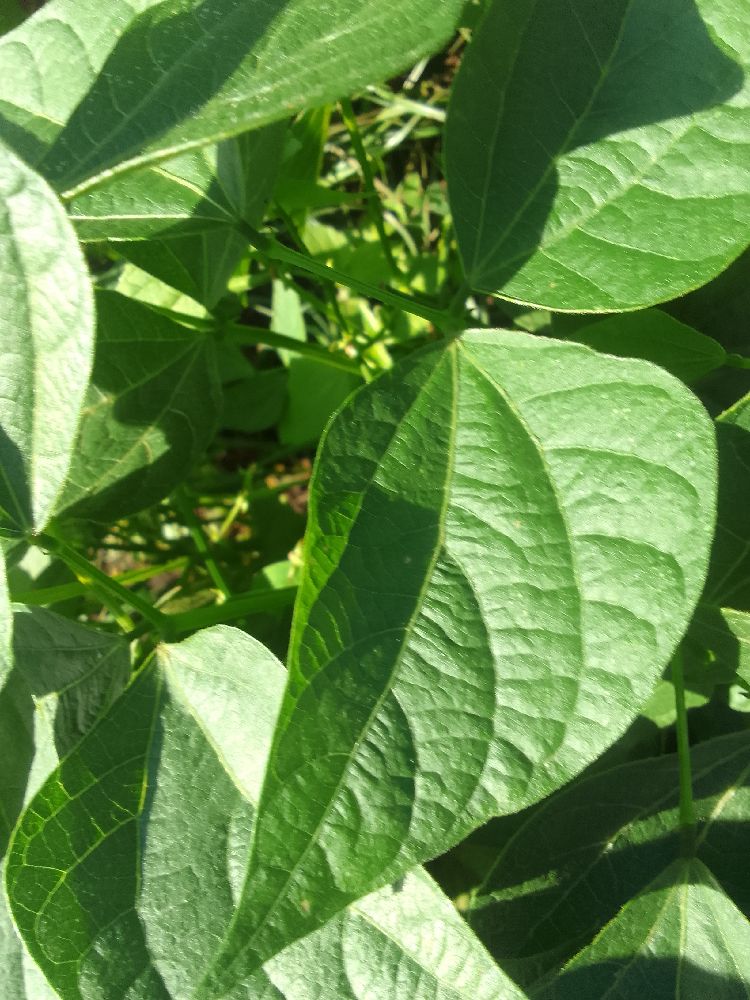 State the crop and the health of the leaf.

common bean, healthy
